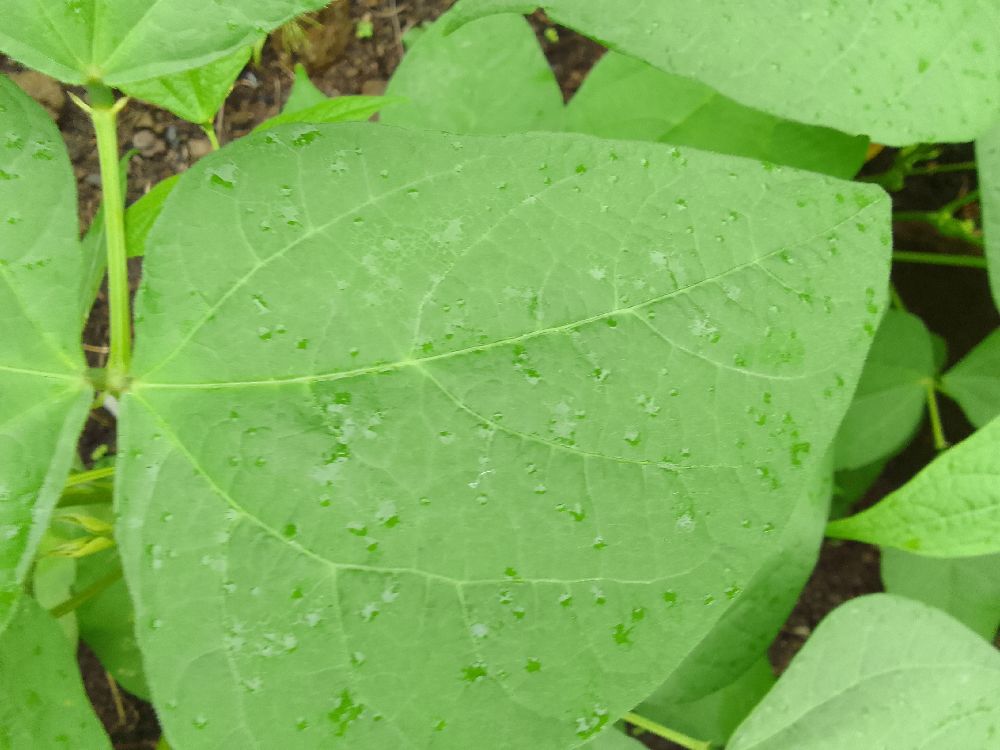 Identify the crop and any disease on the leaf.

common bean, healthy
